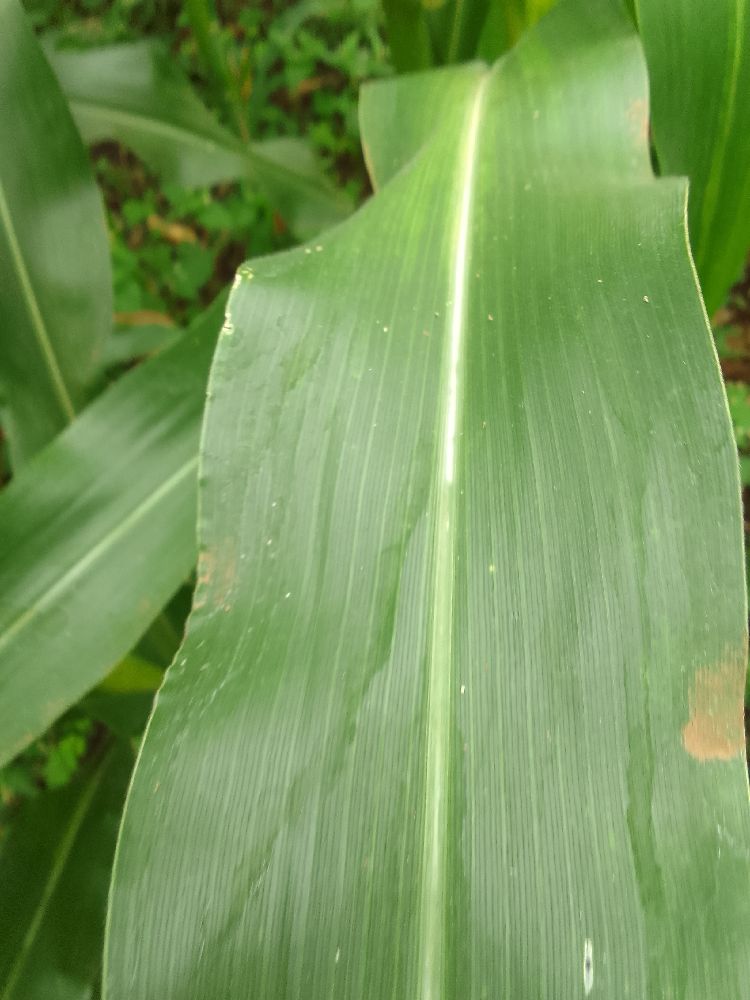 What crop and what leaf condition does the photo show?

maize, healthy
